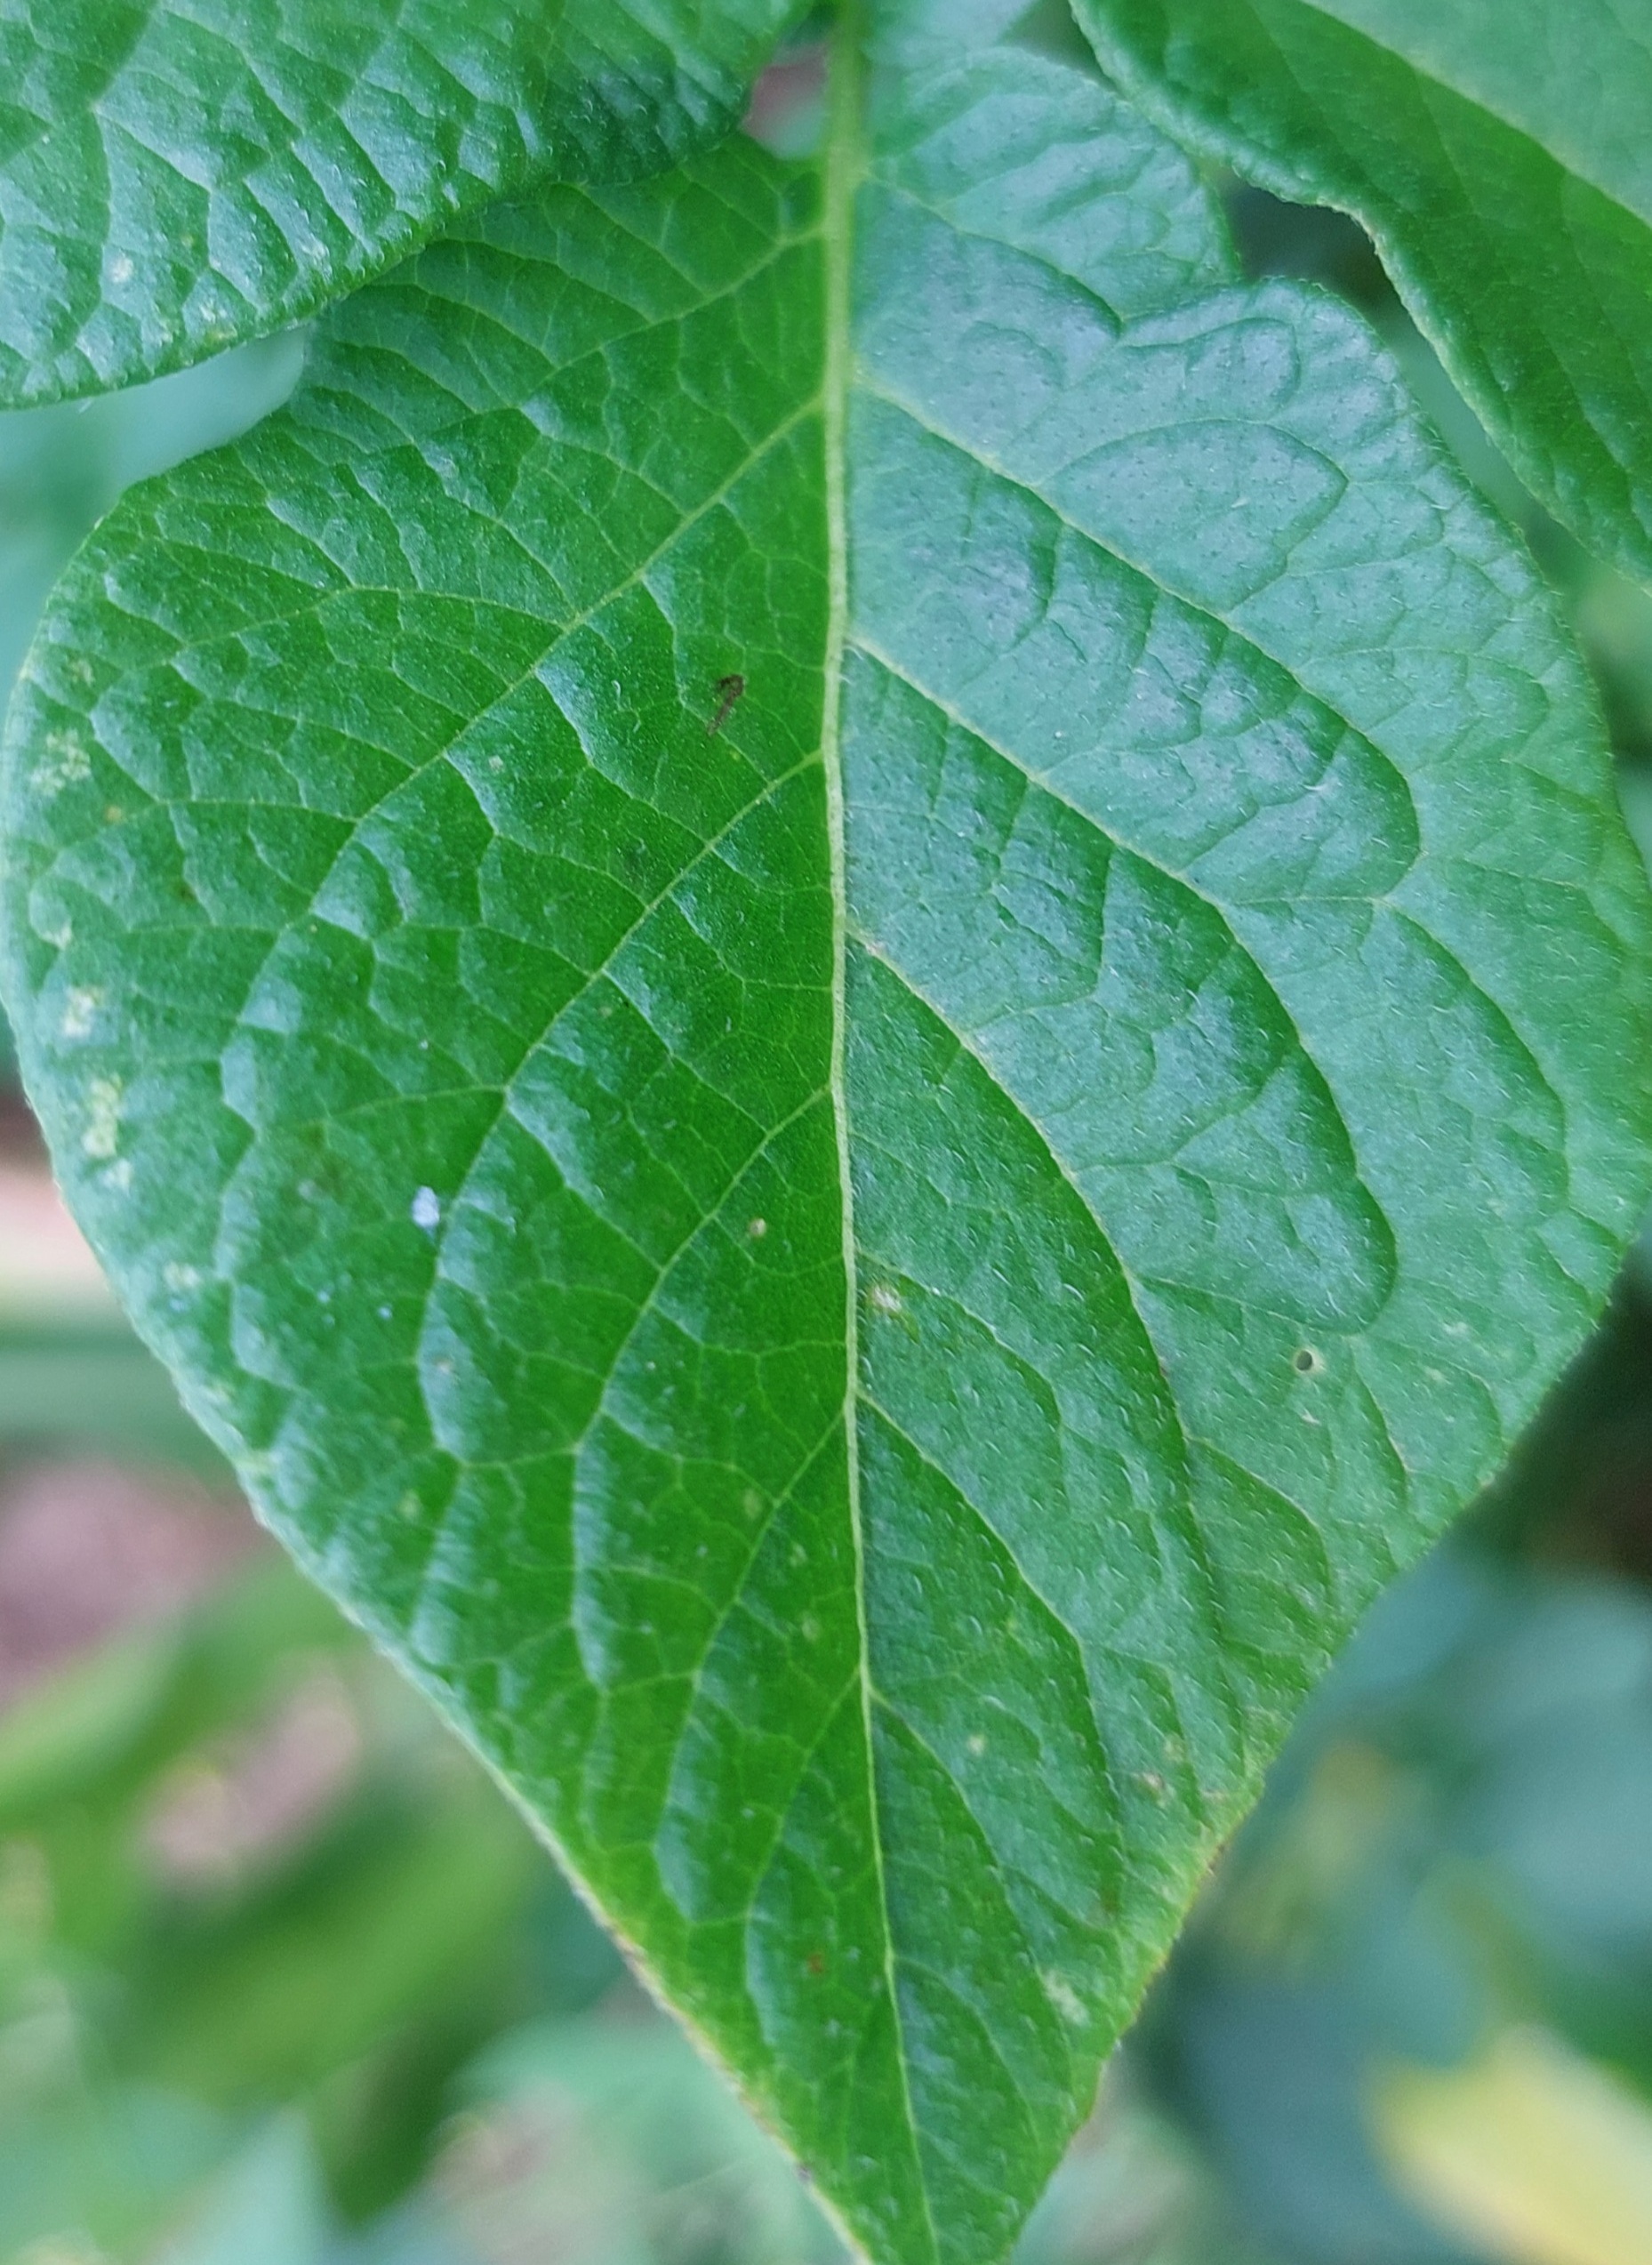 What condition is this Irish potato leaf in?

healthy
